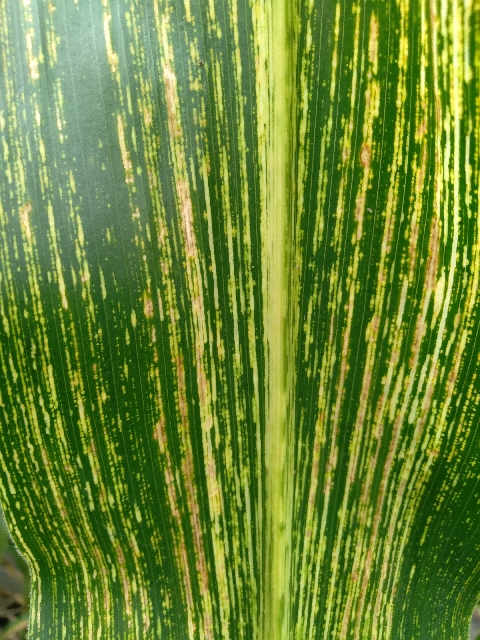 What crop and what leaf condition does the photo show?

maize, maize streak virus
